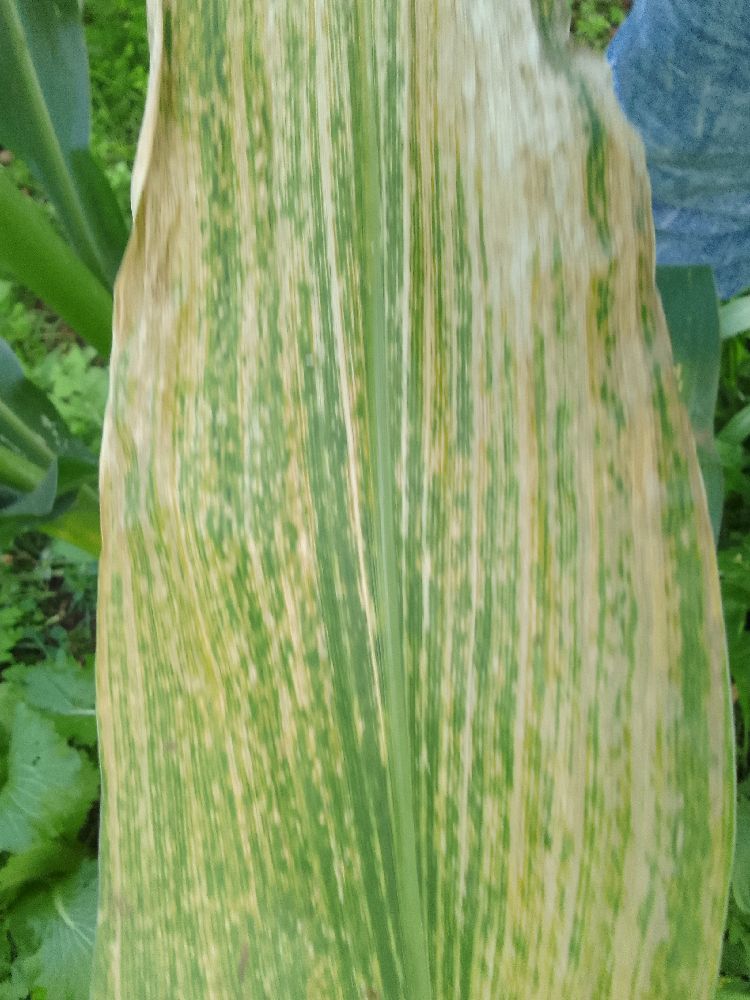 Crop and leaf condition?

maize, maize lethal necrosis
